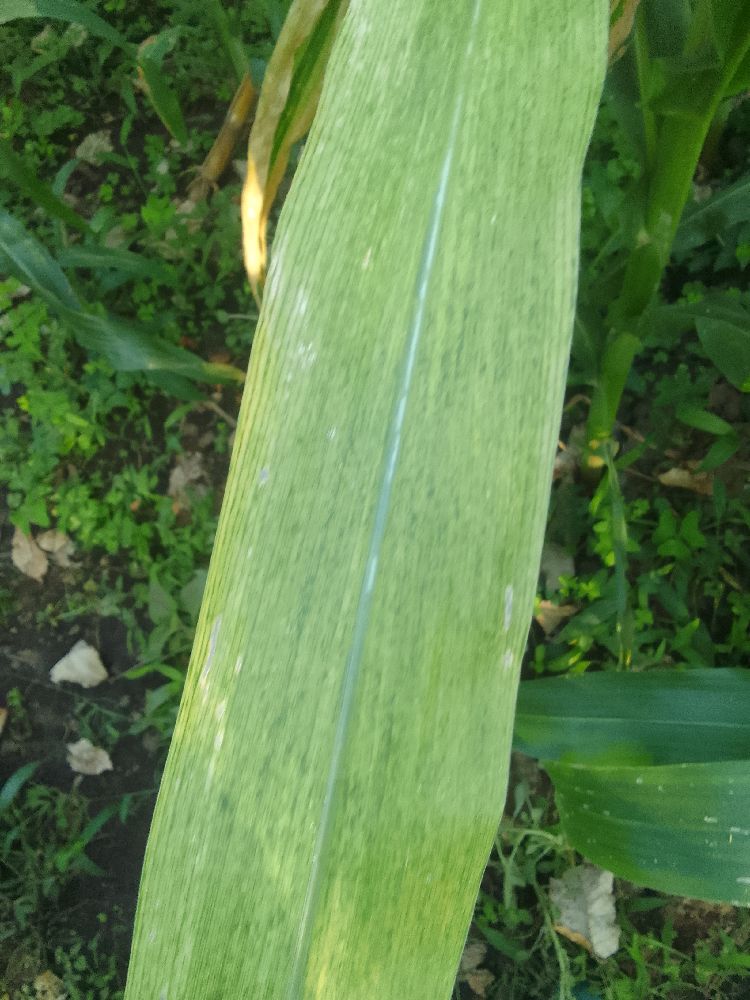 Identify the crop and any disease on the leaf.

maize, maize lethal necrosis
